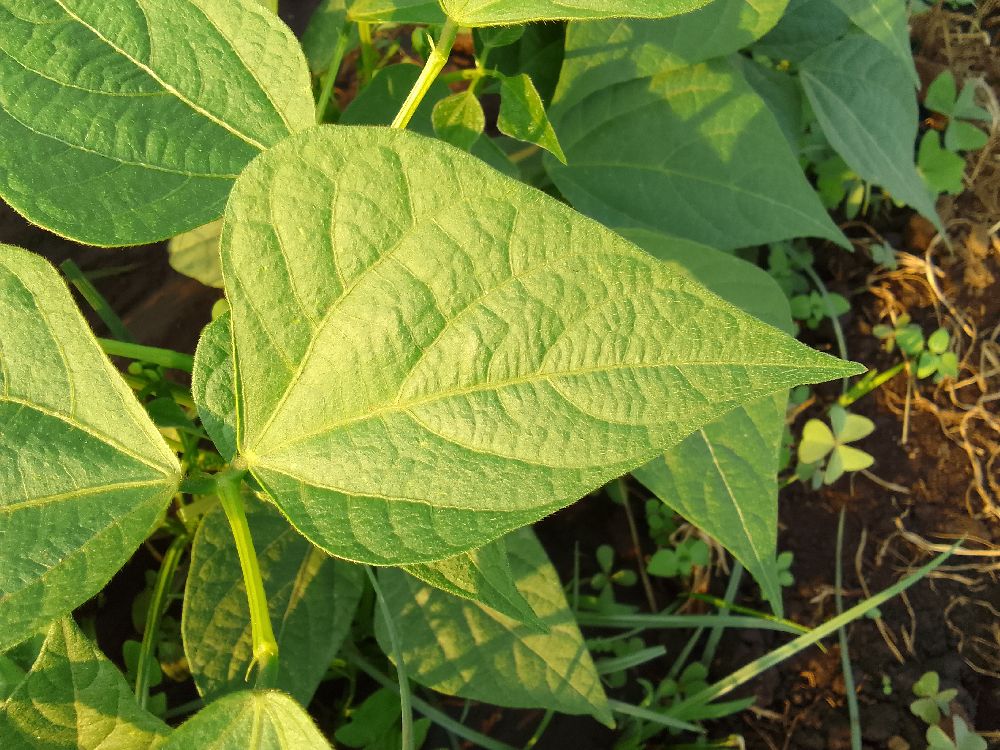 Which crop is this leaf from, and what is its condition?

common bean, healthy
